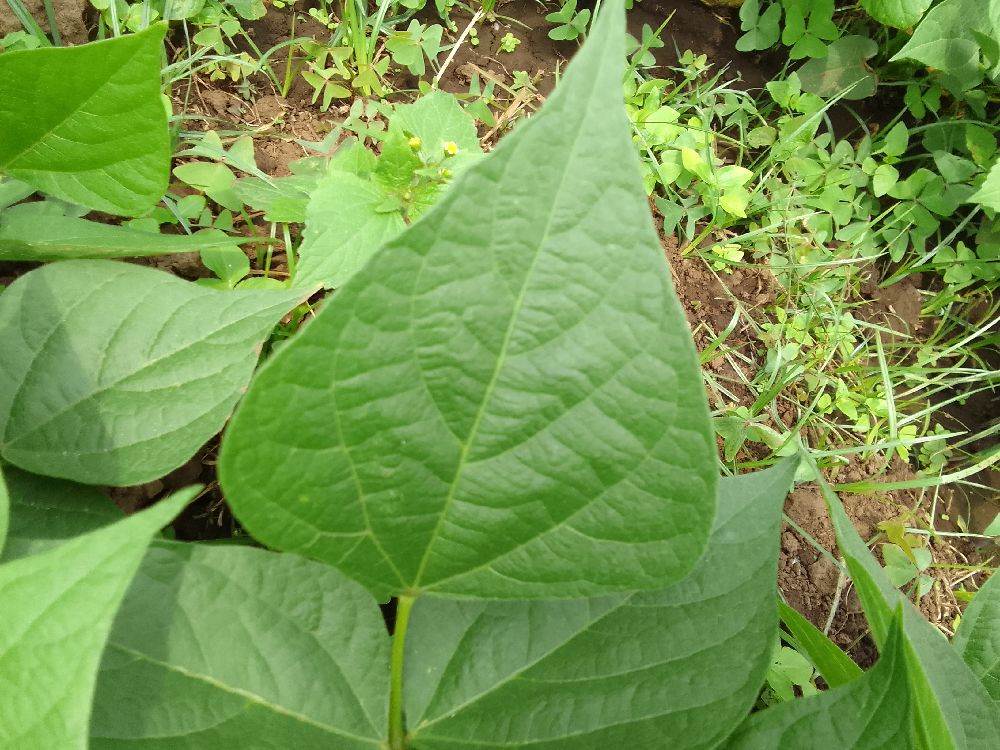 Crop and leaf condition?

common bean, healthy
